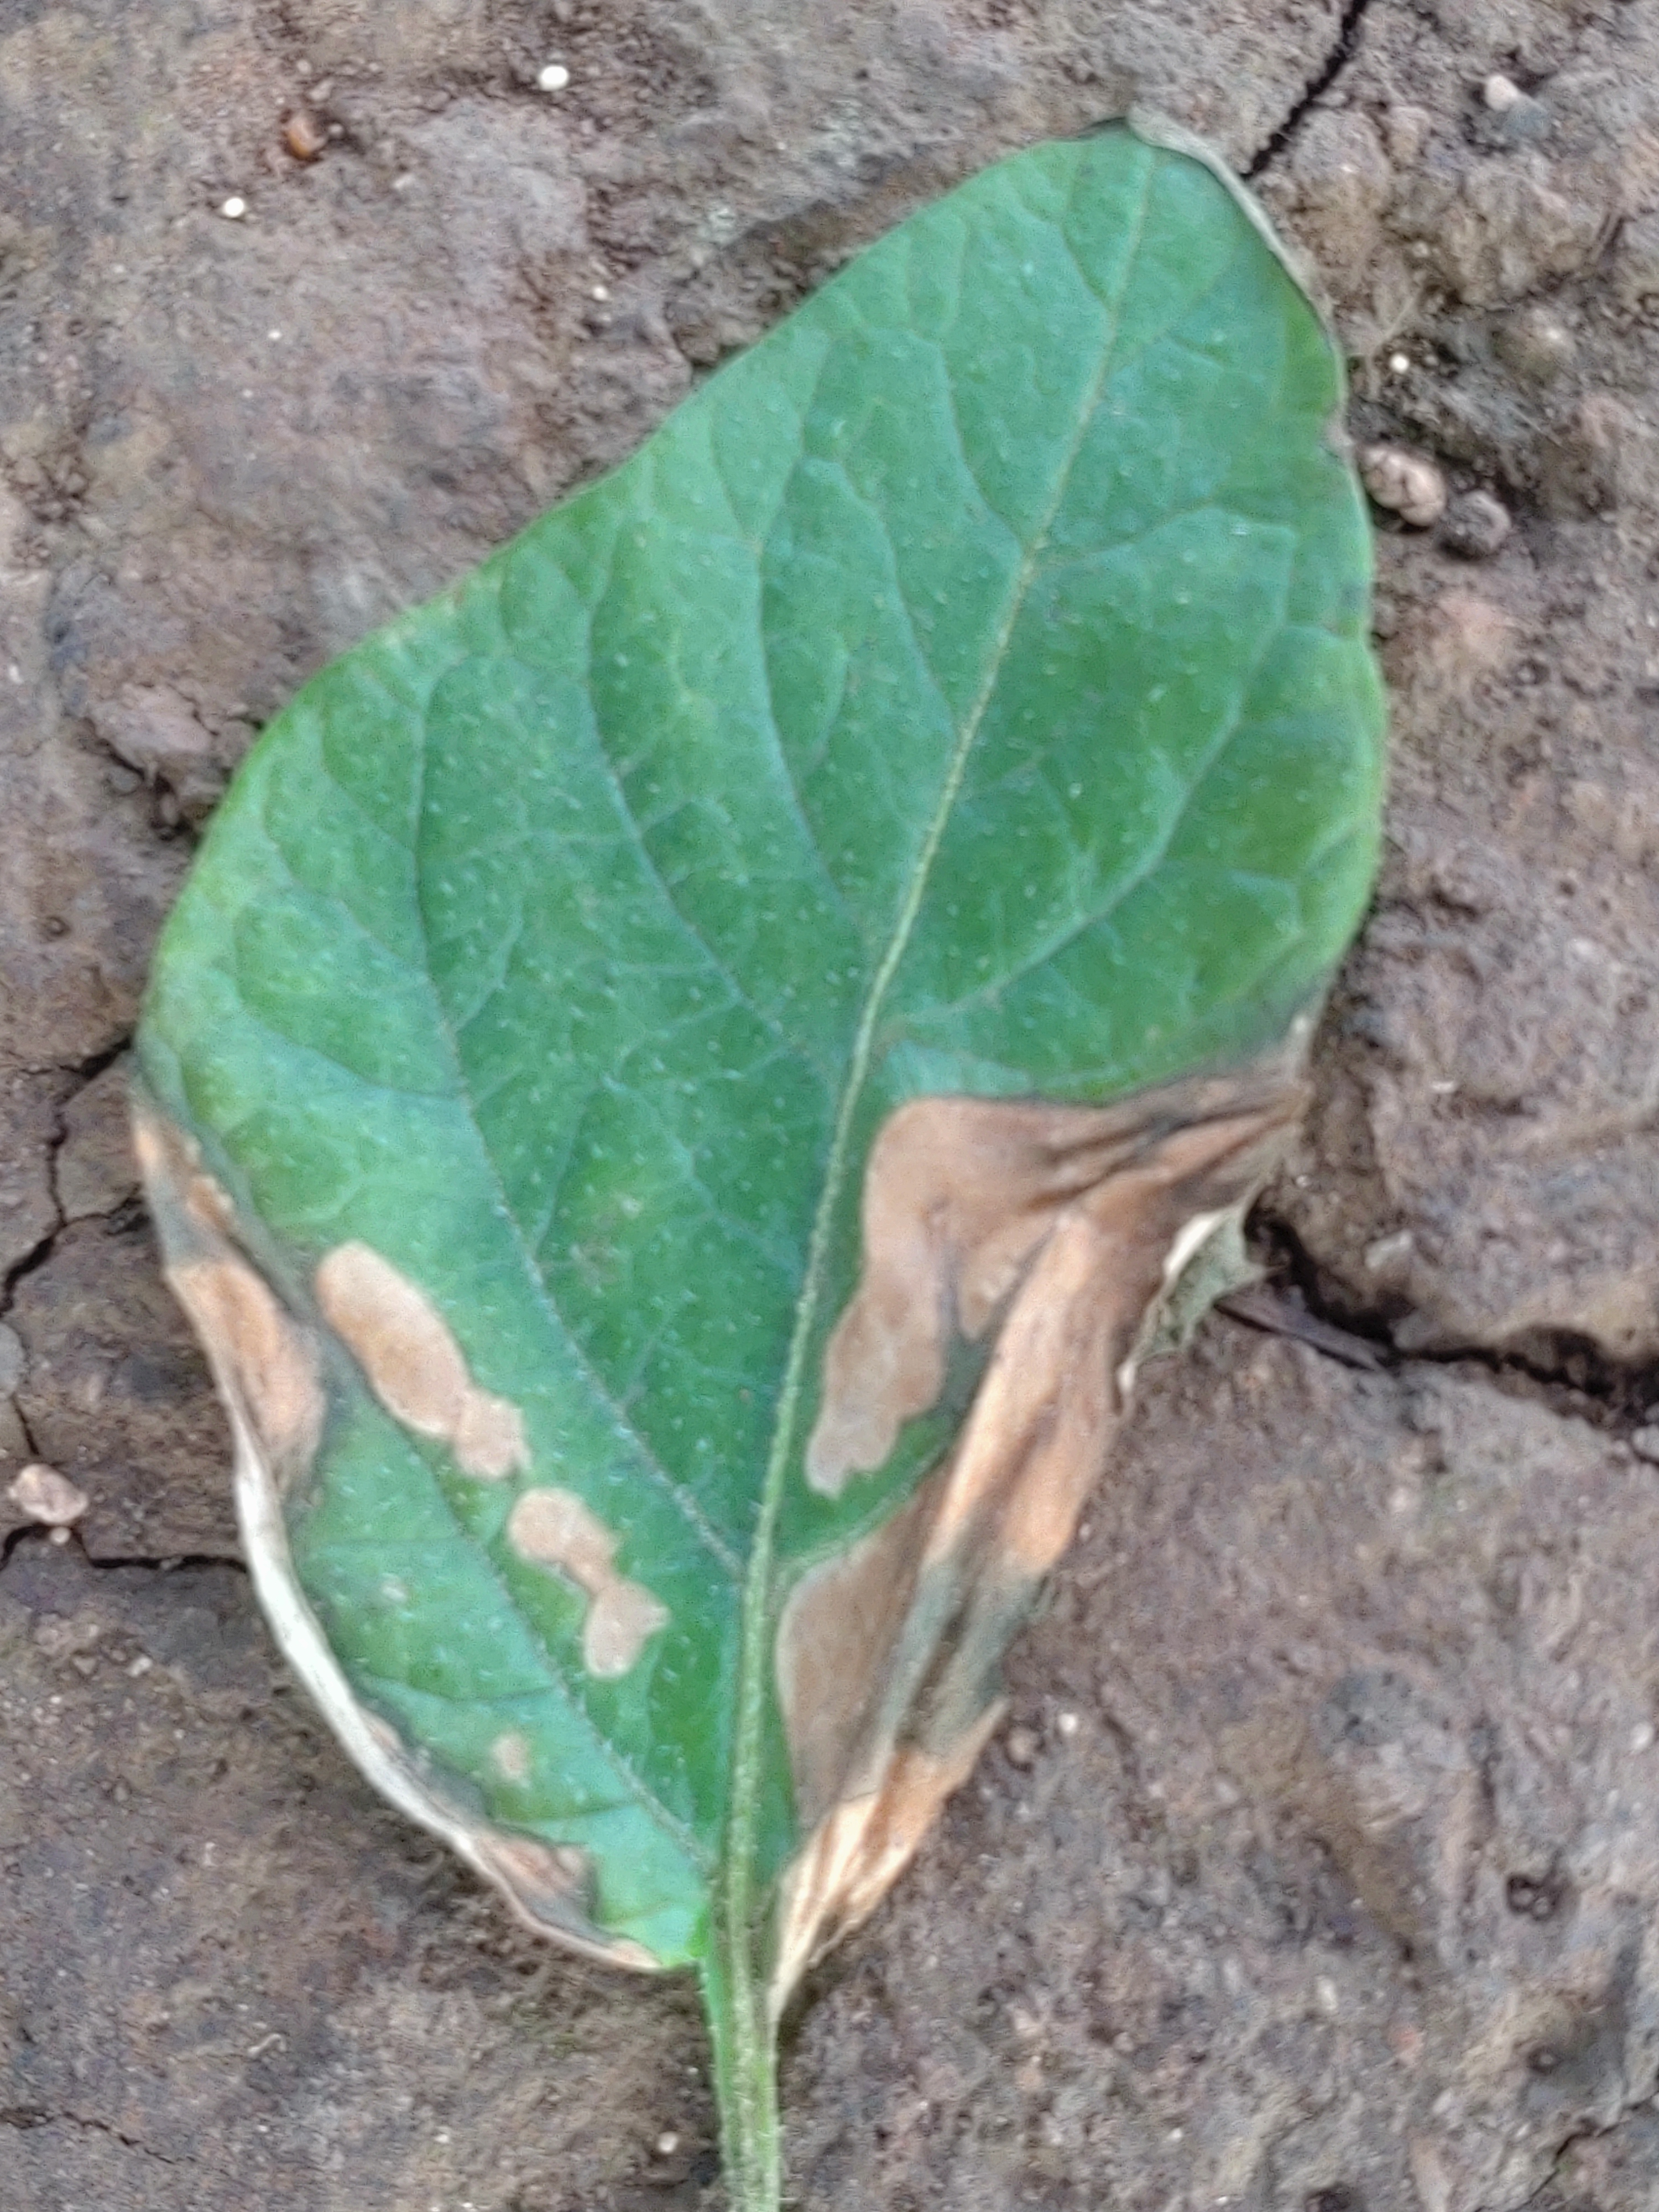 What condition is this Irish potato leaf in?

early blight
